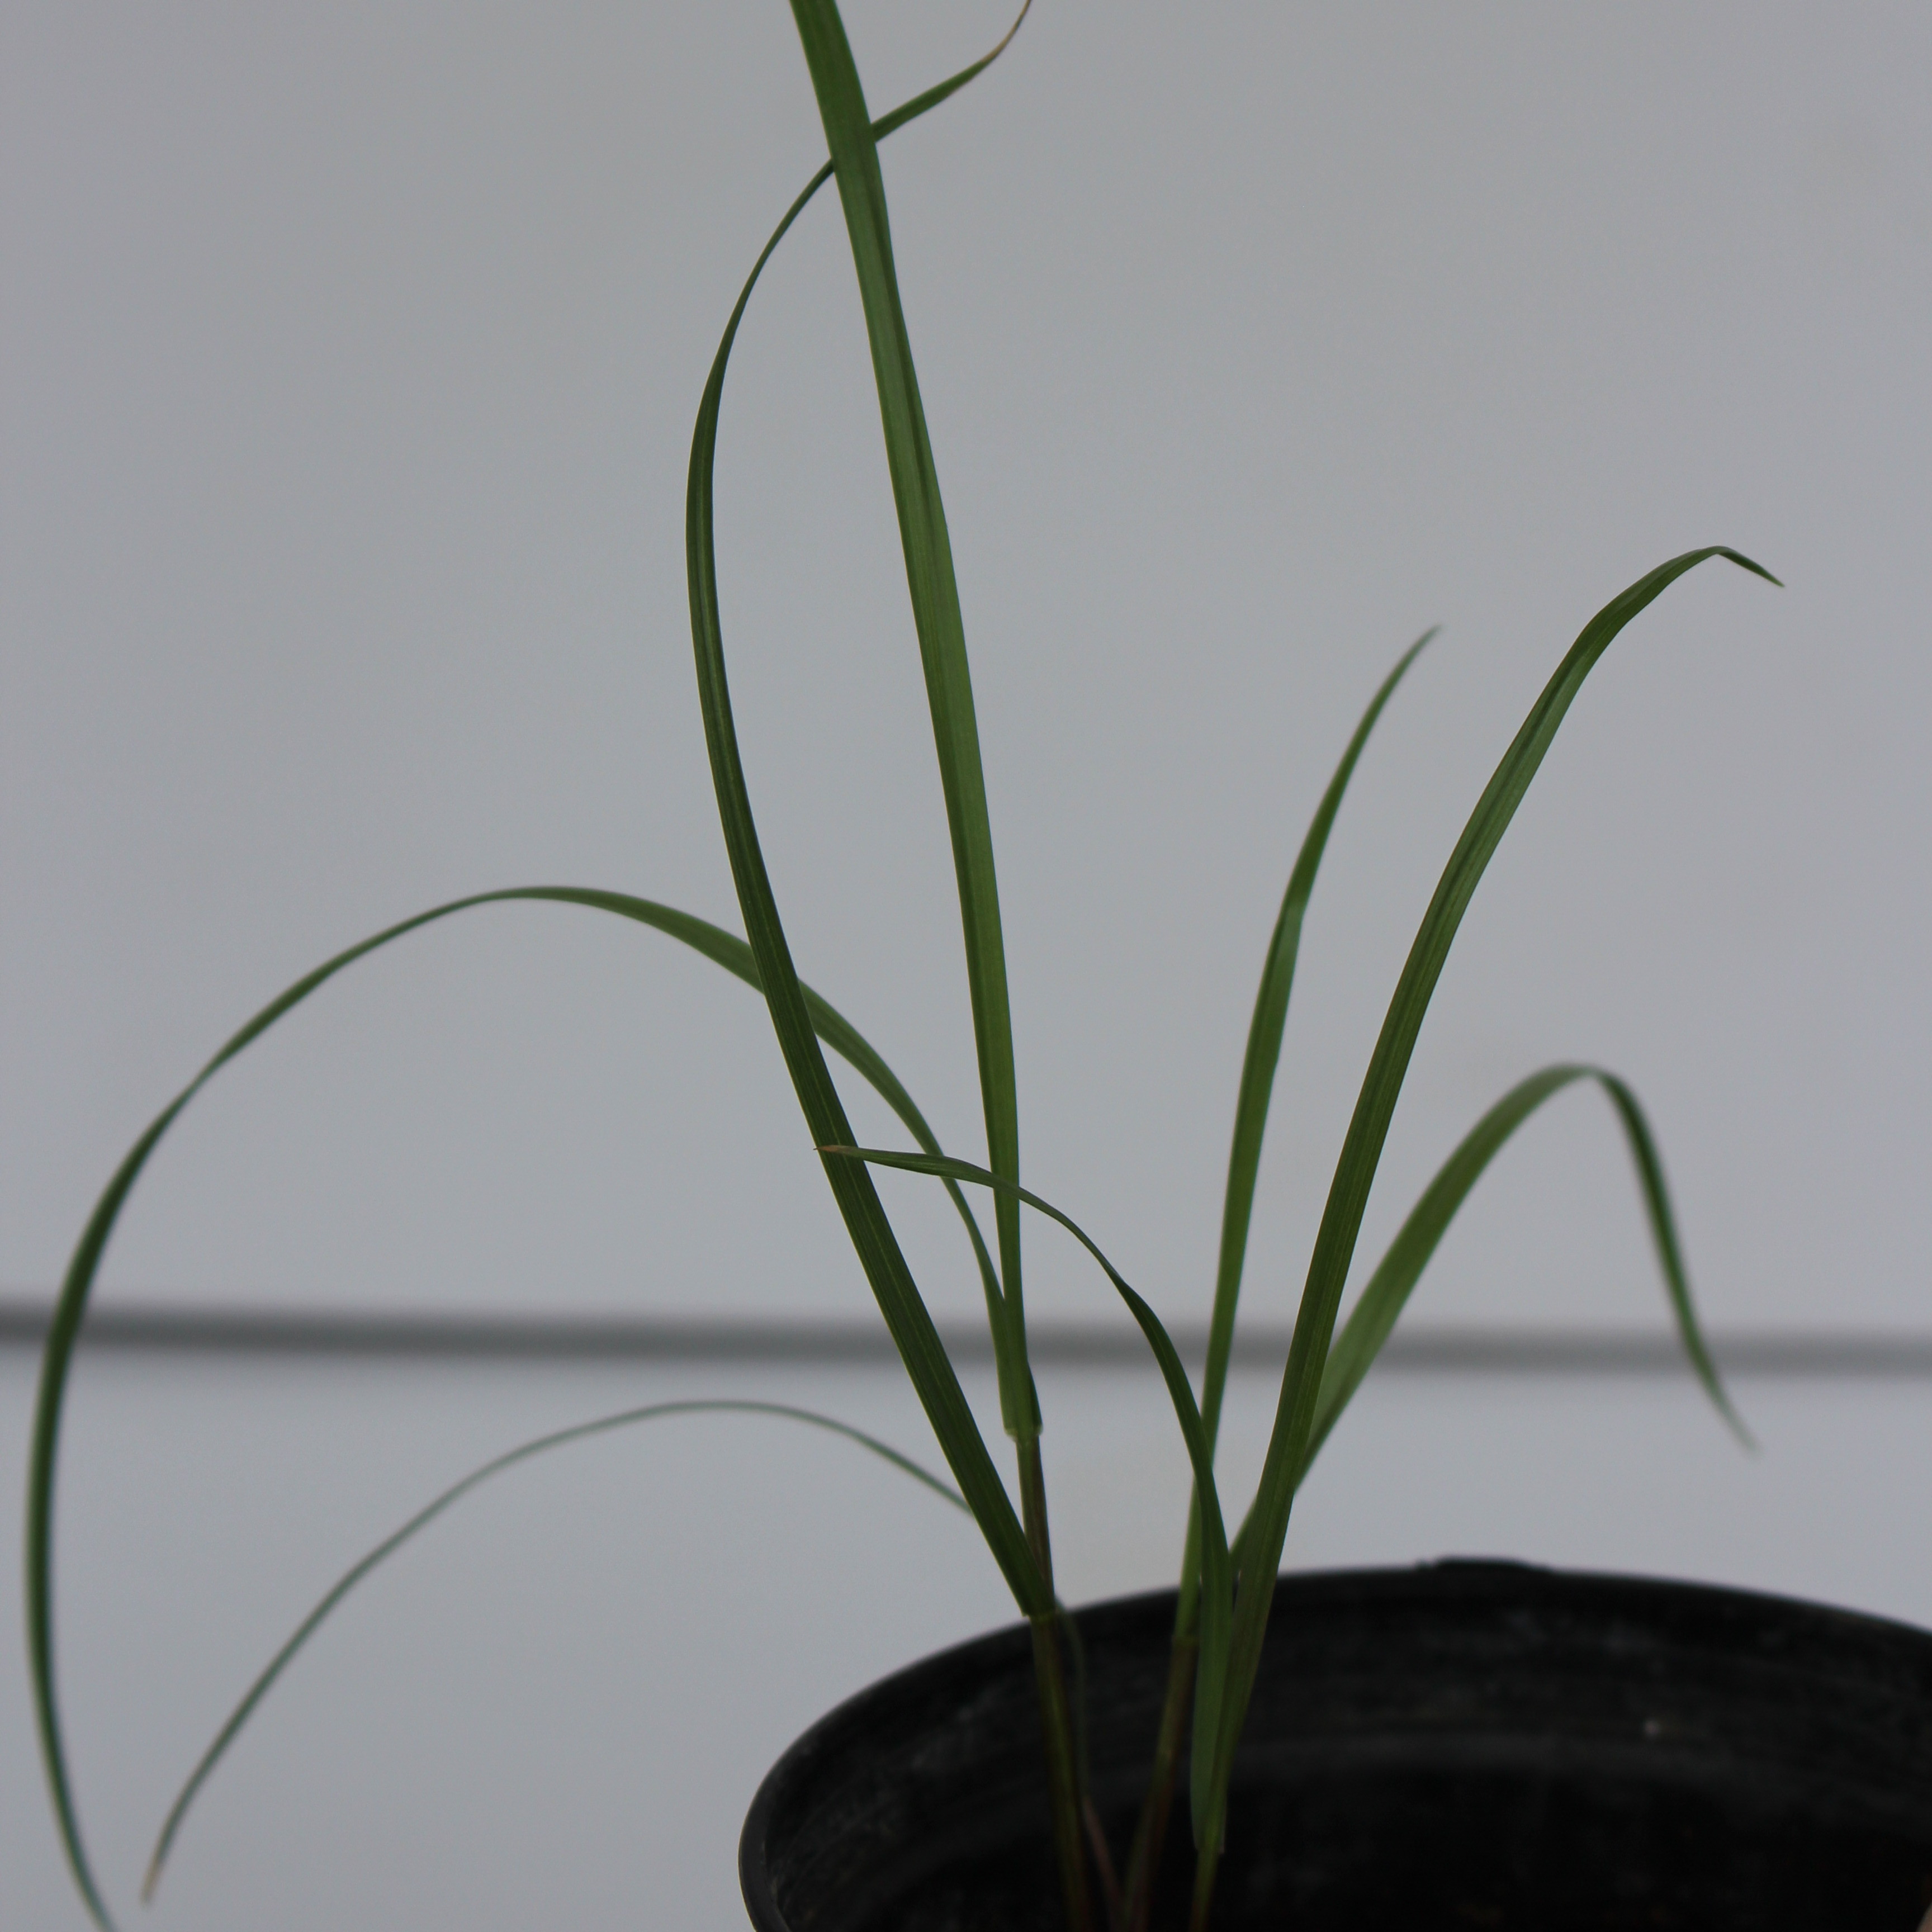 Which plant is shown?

Lolium multiflorum
